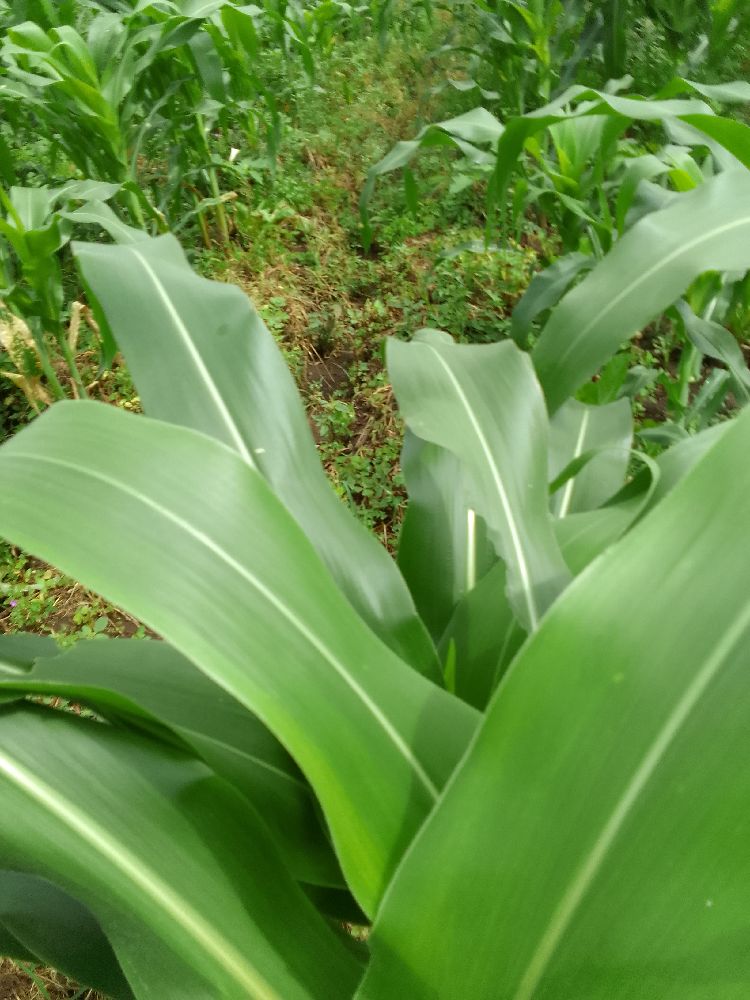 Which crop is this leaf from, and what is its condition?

maize, healthy
